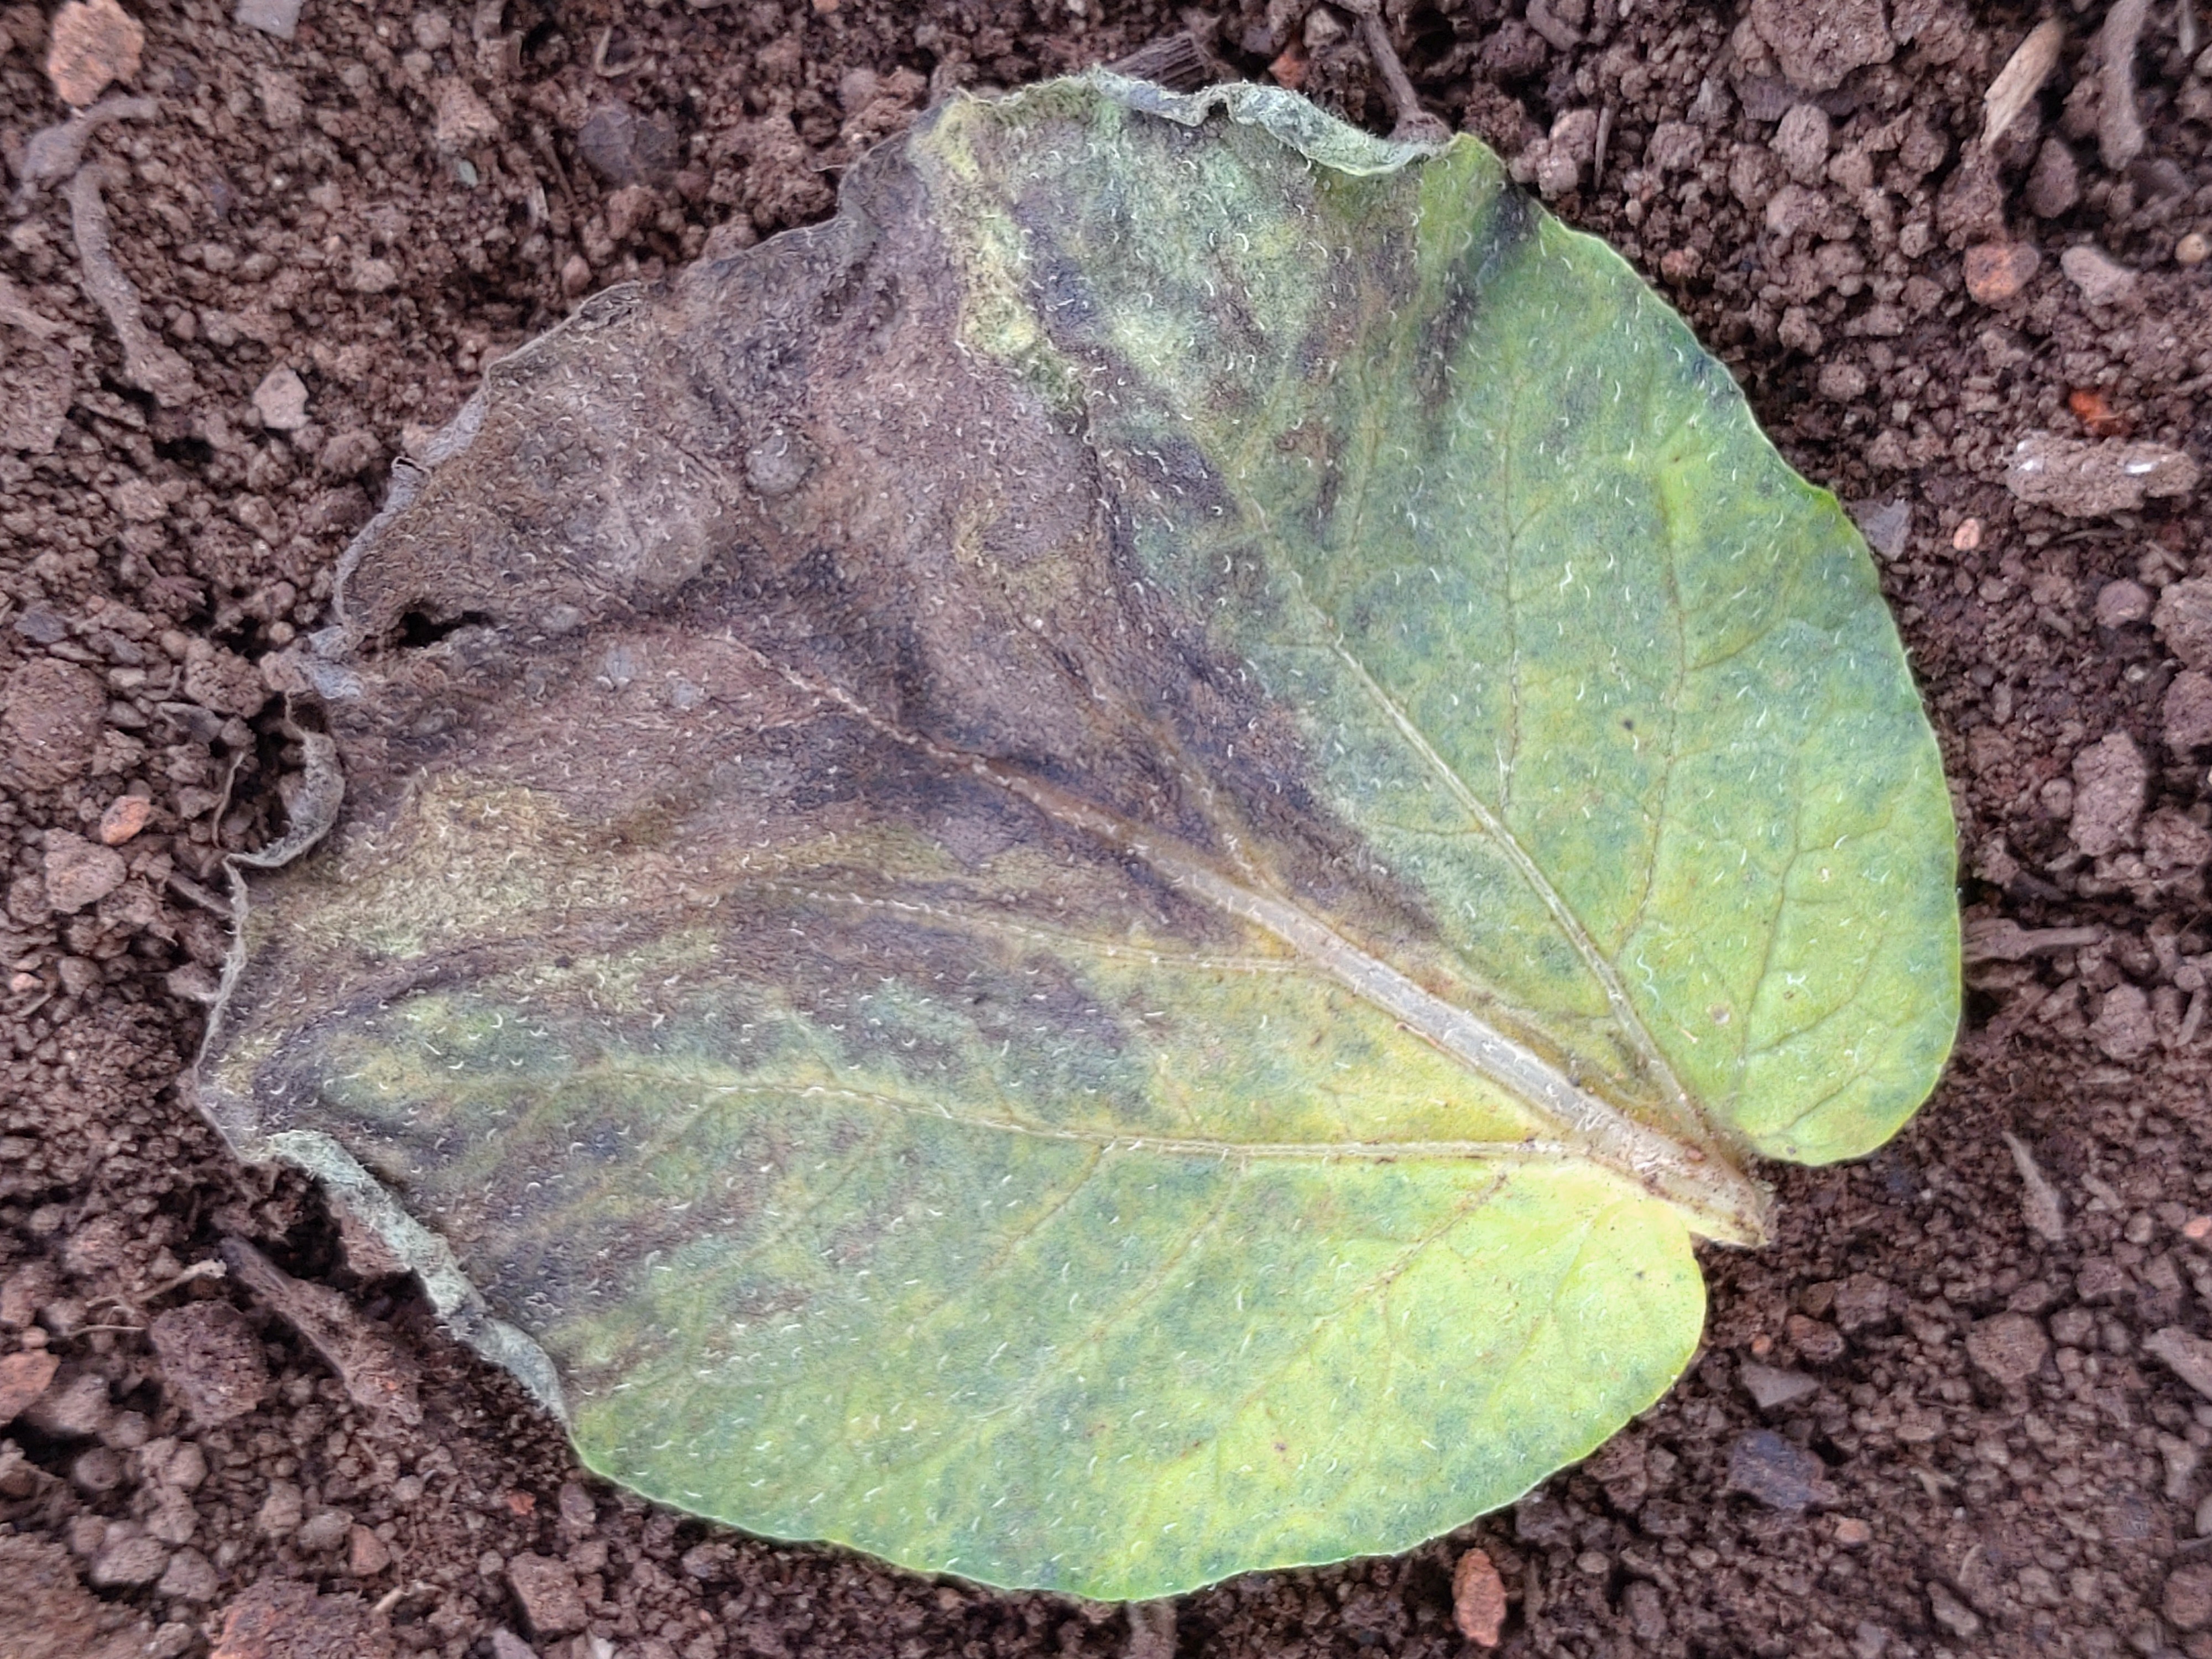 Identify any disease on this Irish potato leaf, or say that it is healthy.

late blight
